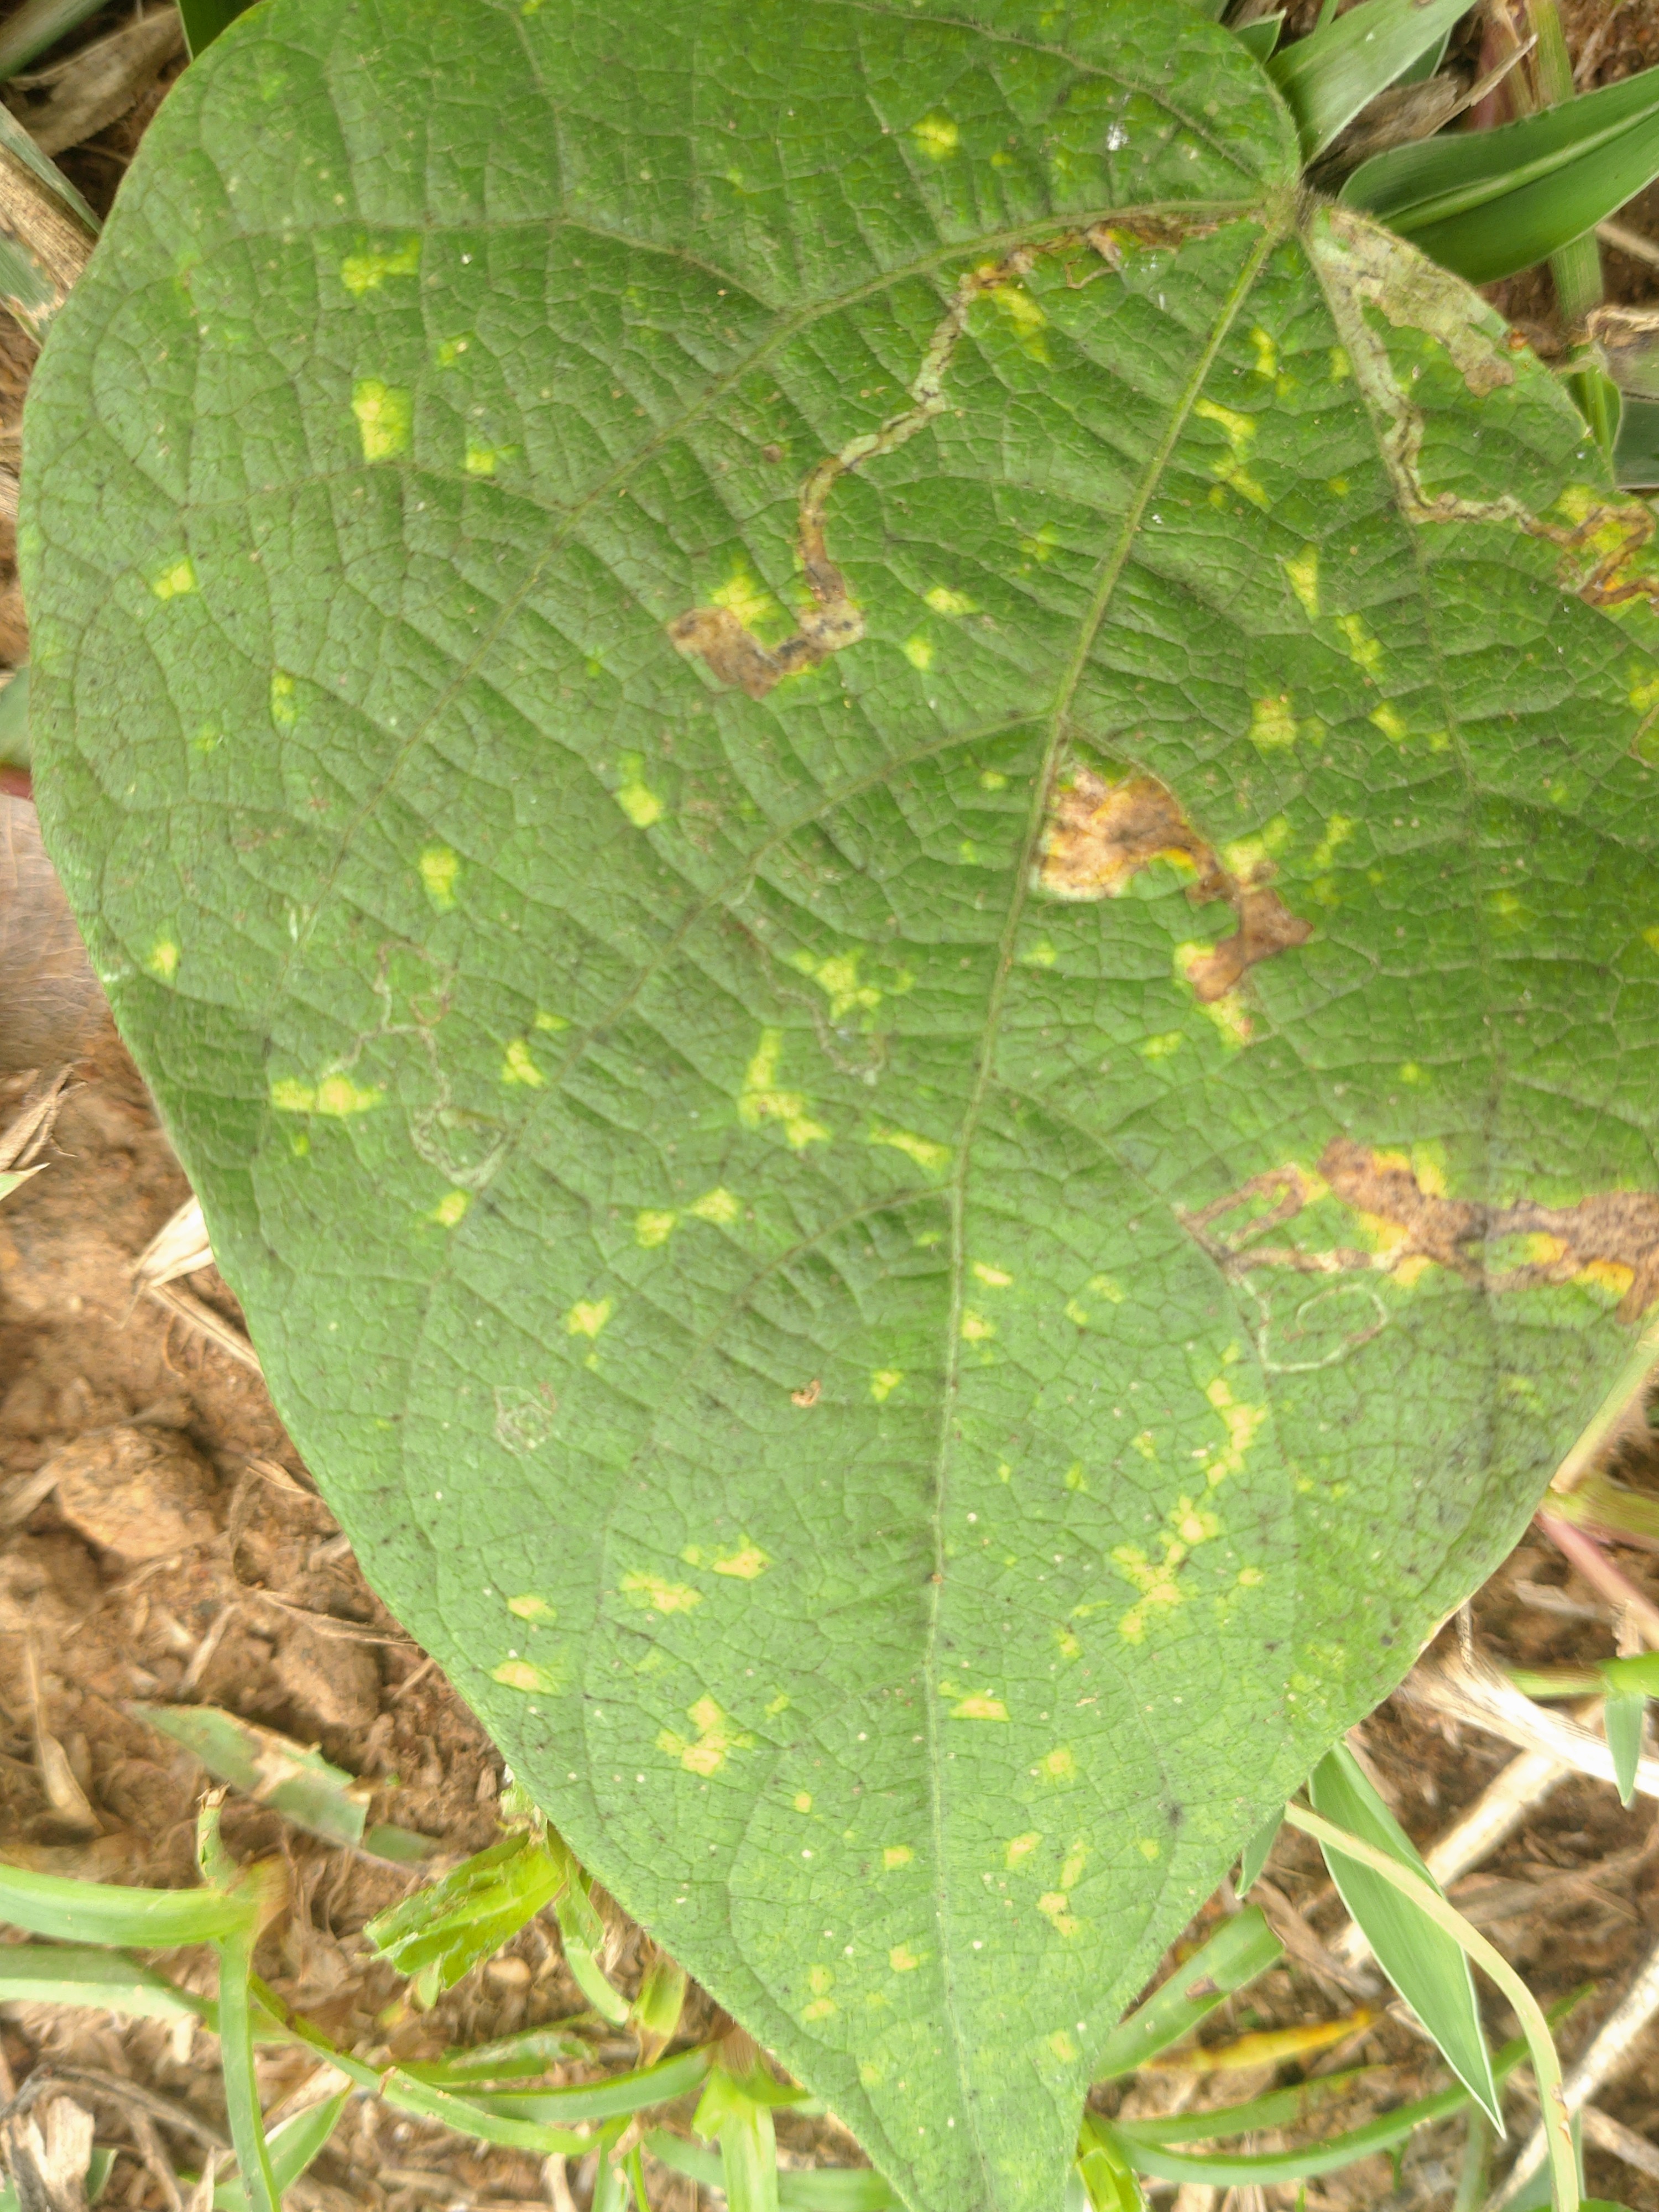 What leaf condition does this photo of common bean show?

rust
